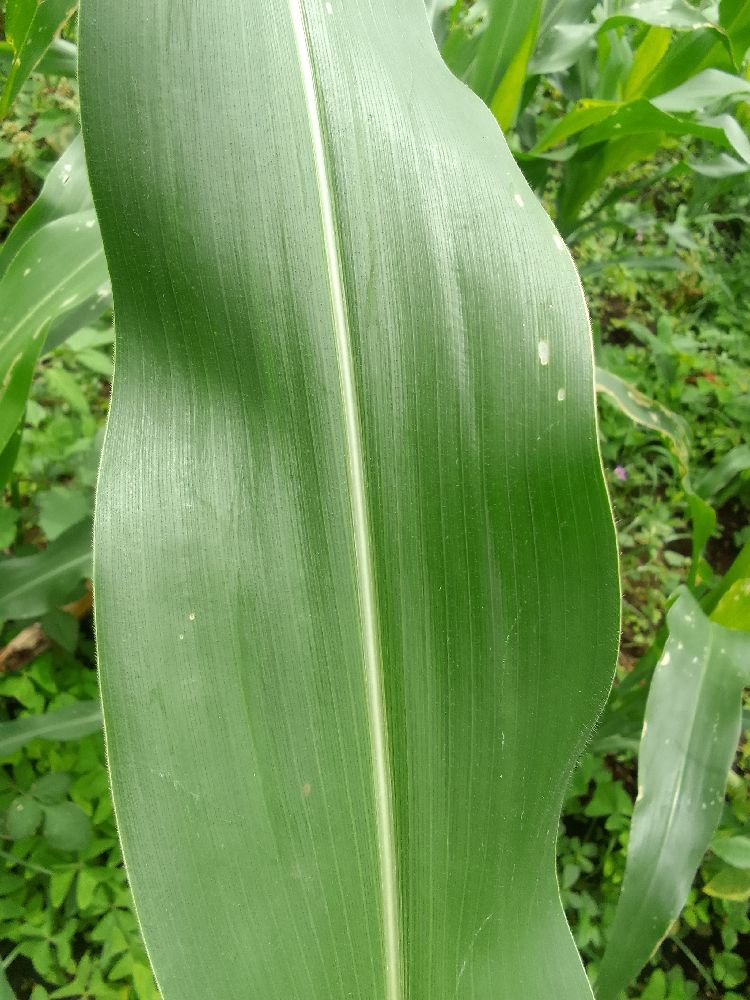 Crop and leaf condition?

maize, healthy
